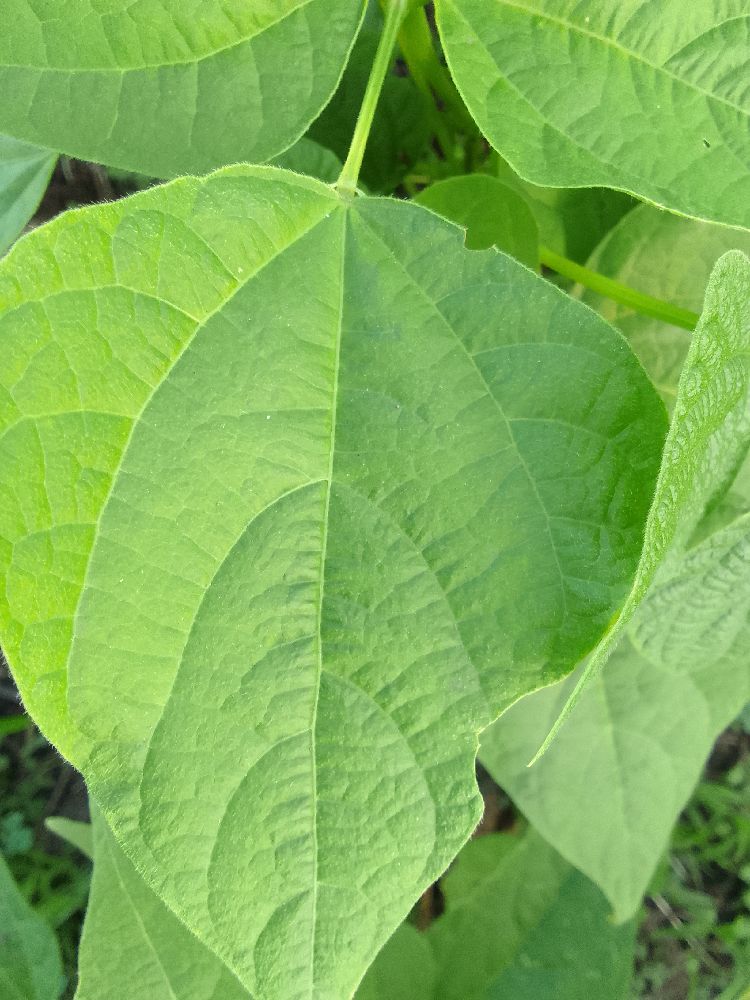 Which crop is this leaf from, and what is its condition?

common bean, healthy
